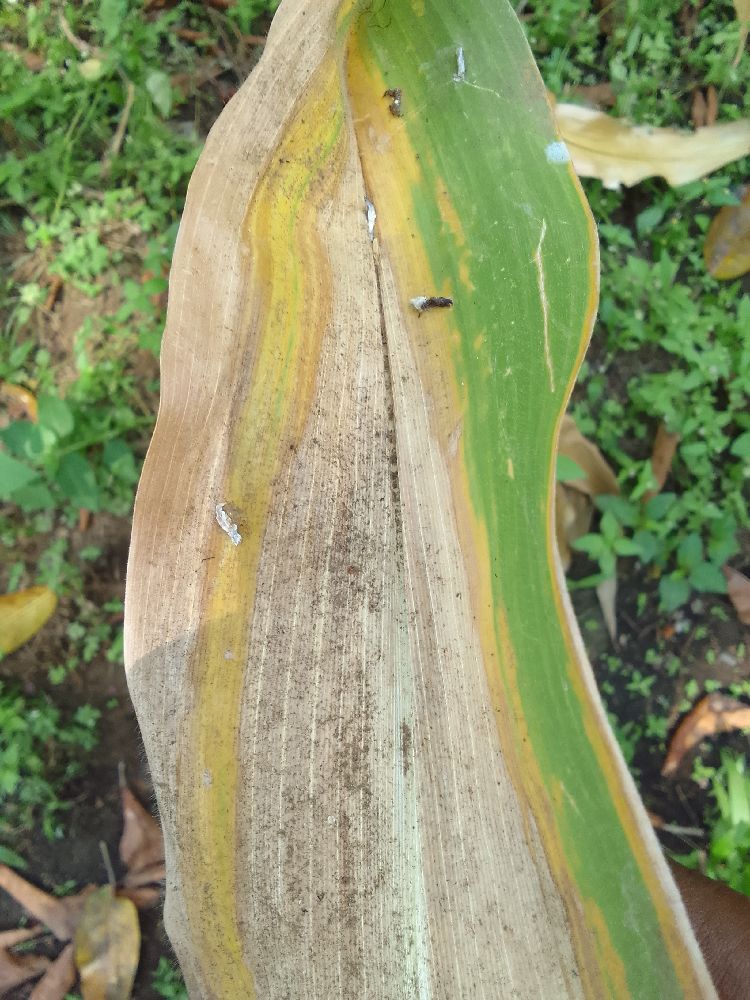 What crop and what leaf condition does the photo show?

maize, maize lethal necrosis
